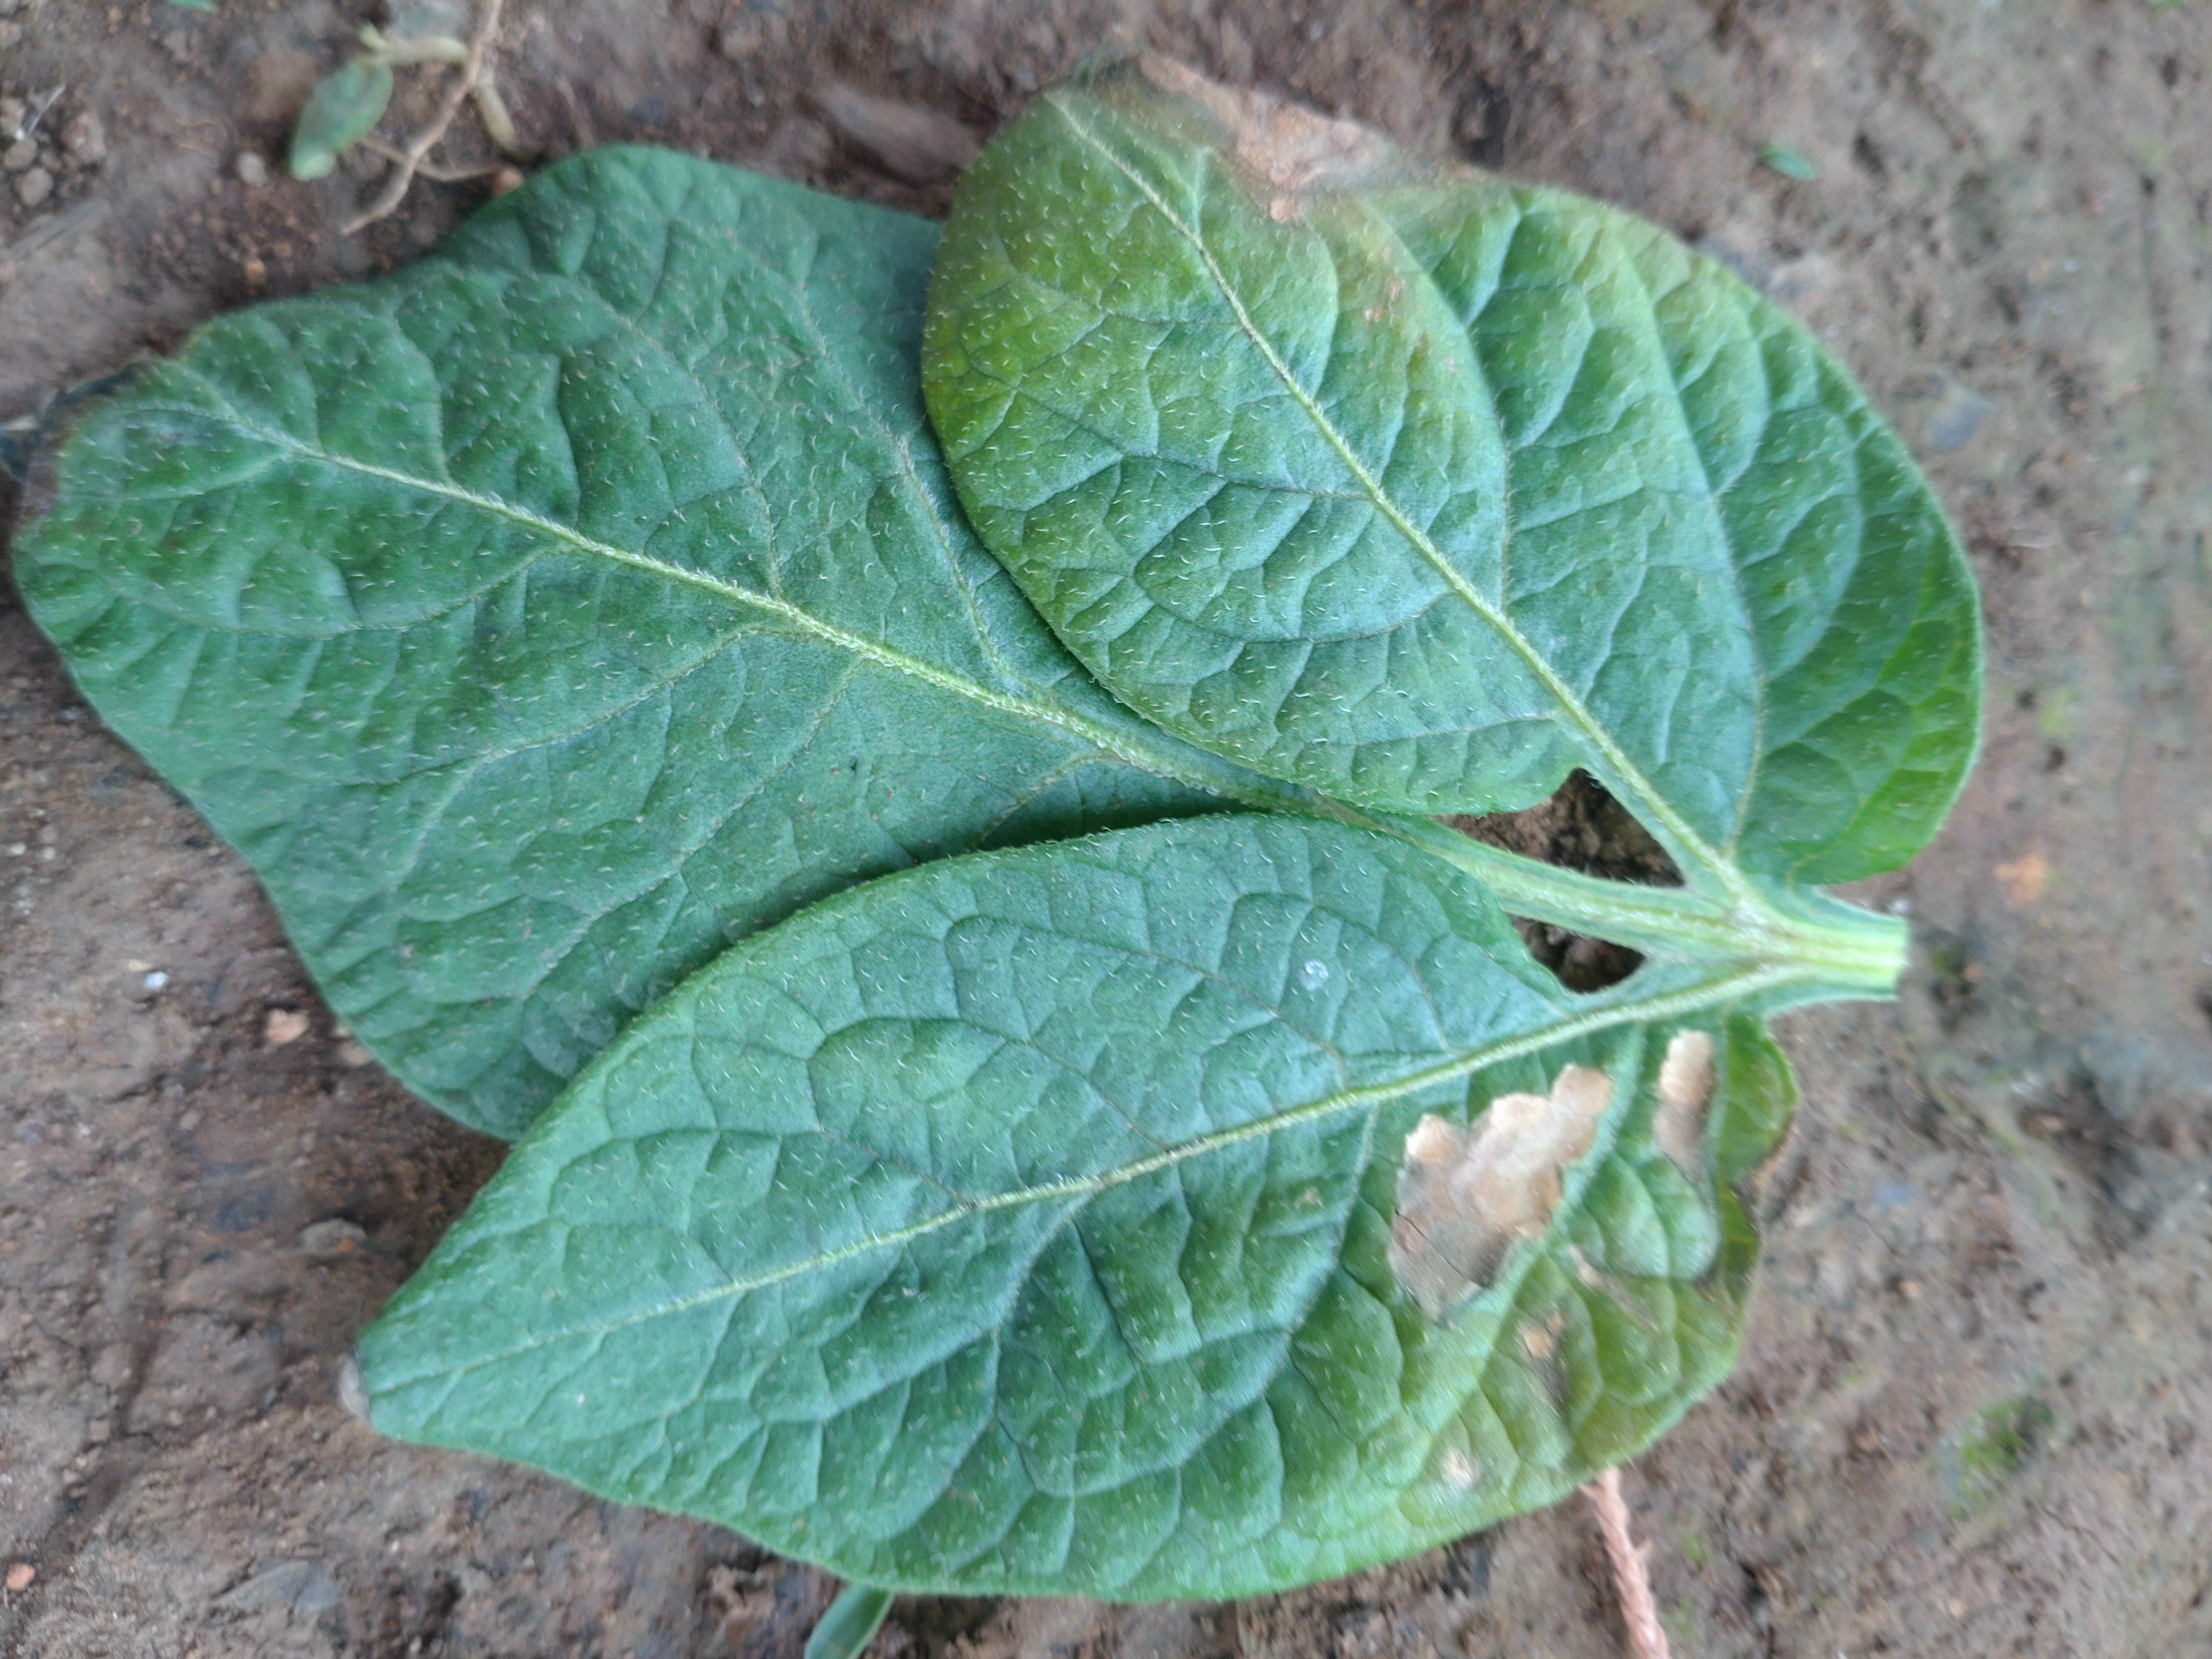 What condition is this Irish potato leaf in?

early blight
